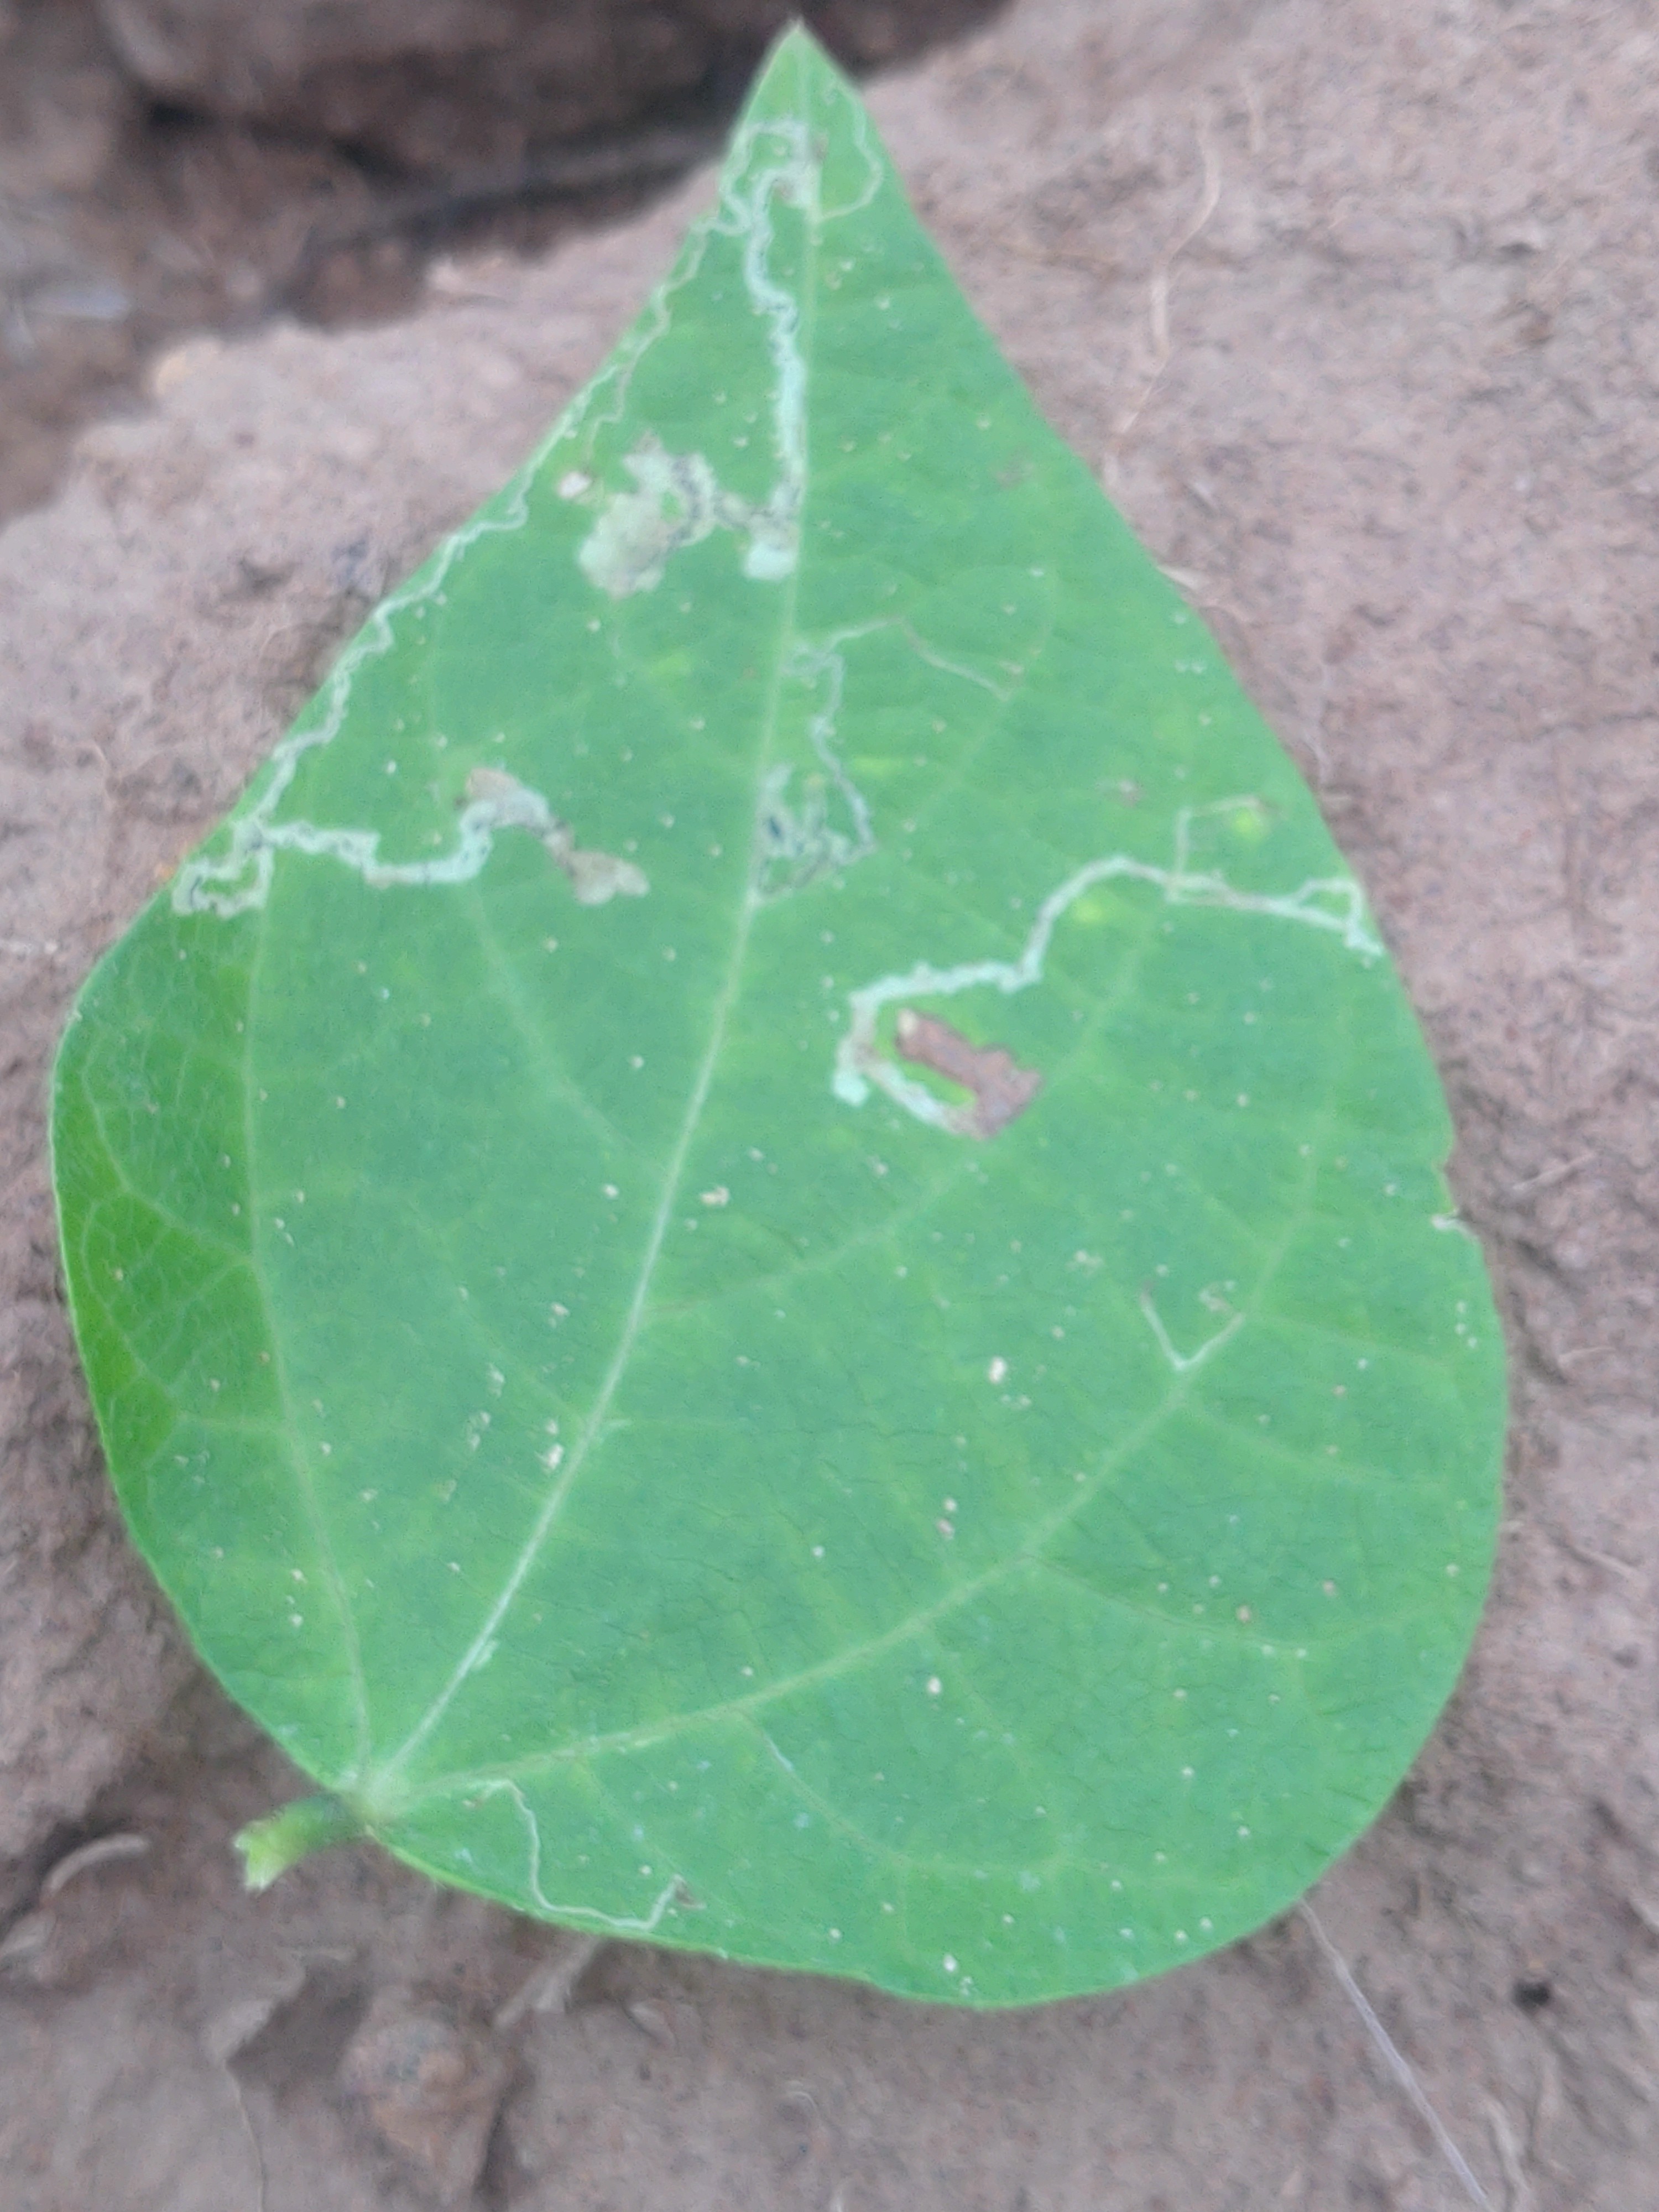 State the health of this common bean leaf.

anthracnose
